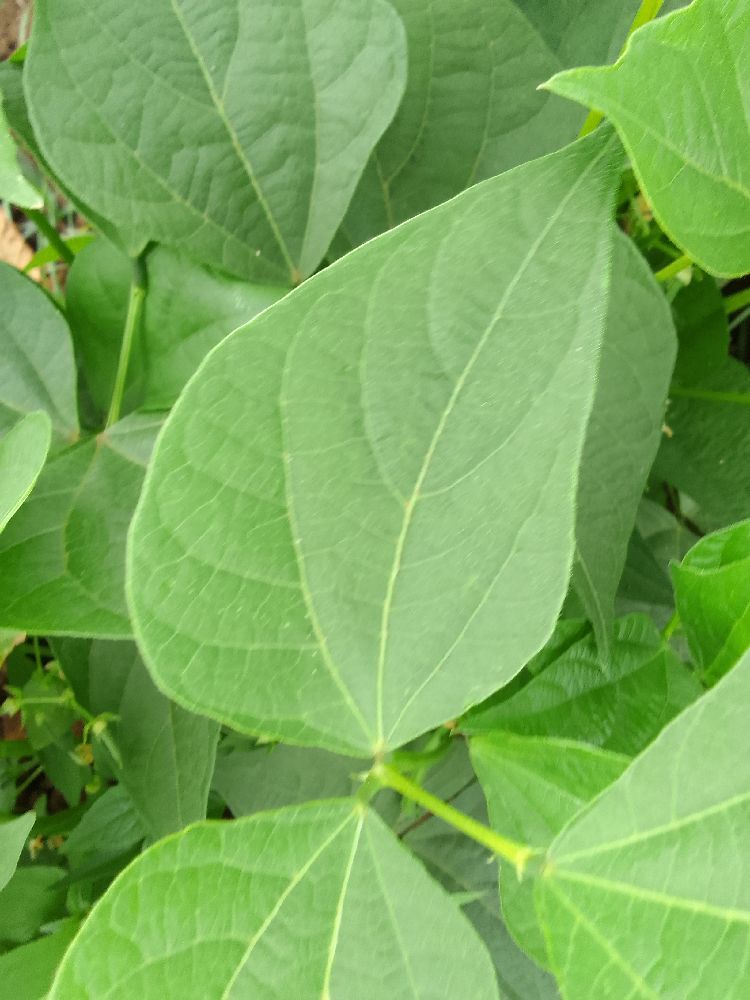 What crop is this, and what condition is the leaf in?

common bean, healthy
